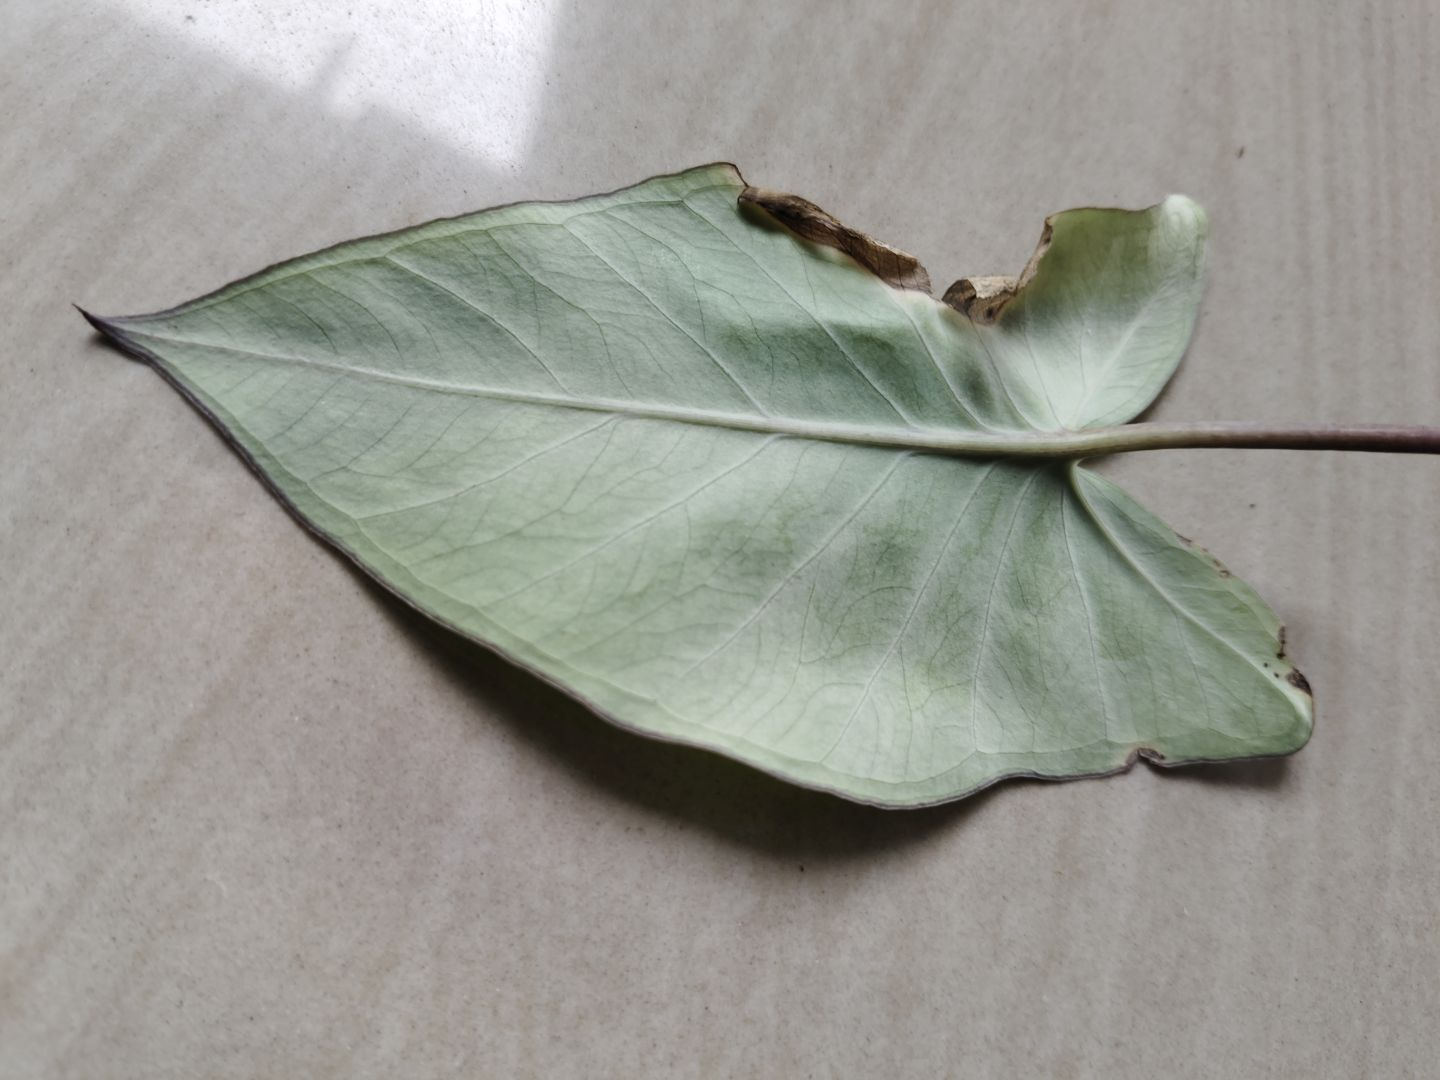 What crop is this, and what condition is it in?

taro, leaf blight
